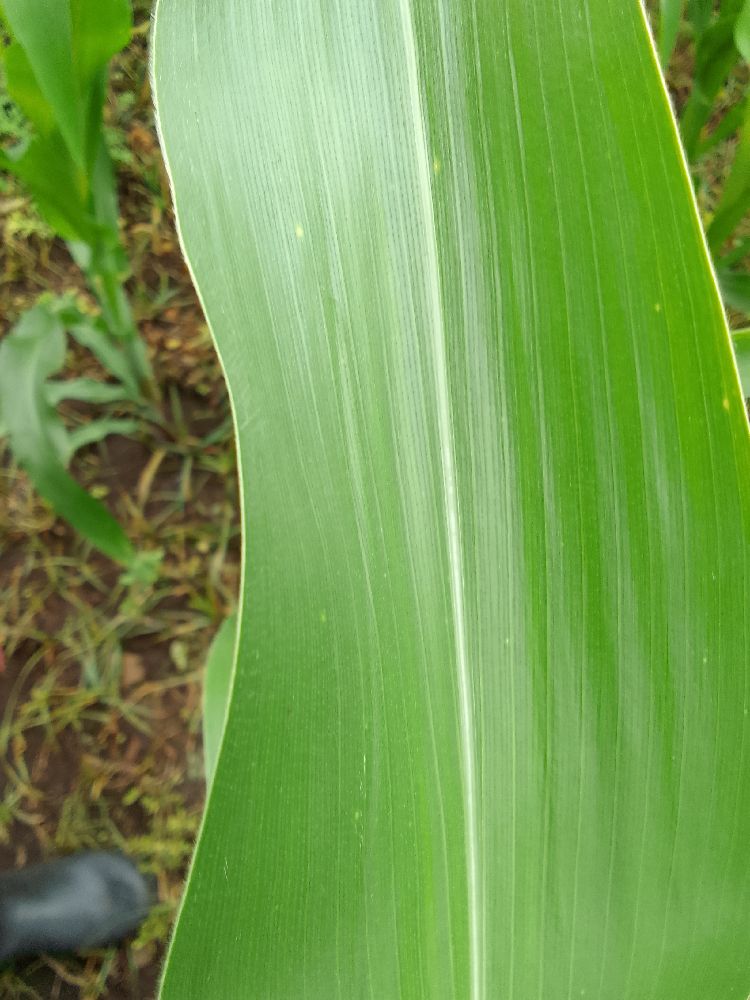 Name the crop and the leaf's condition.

maize, healthy
